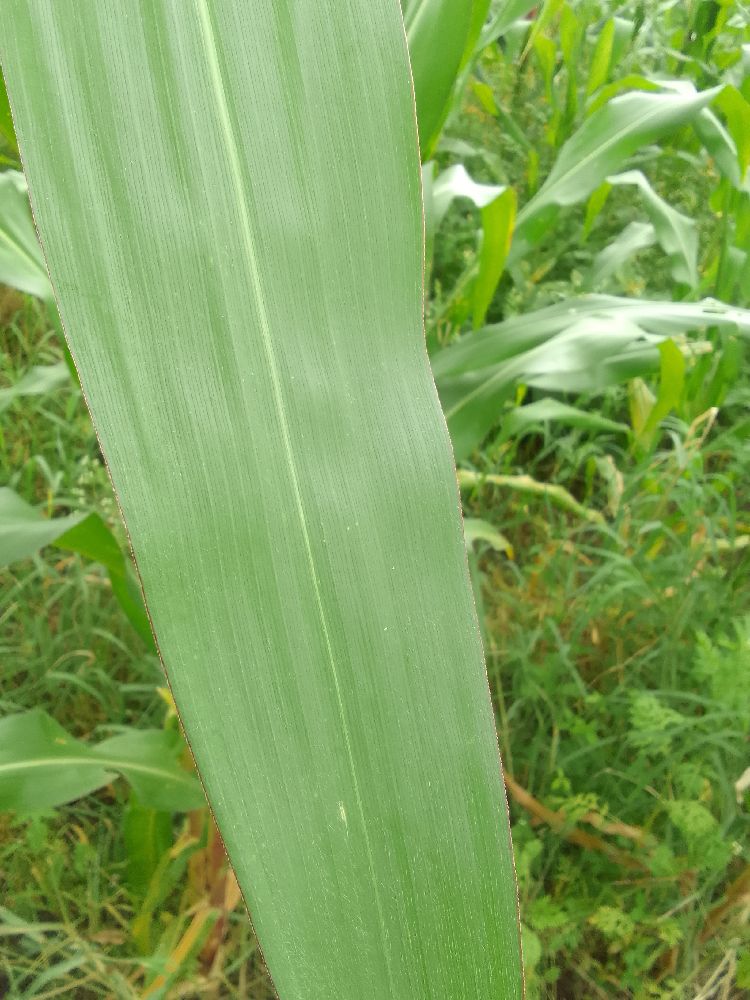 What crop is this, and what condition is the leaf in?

maize, healthy
